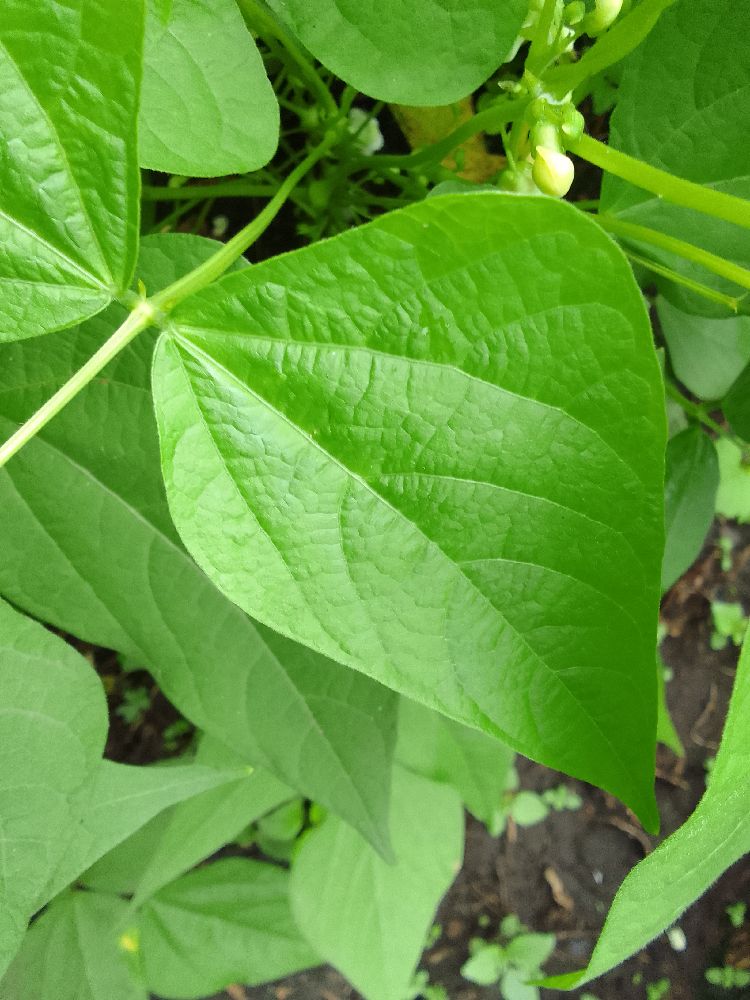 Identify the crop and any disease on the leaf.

common bean, healthy
